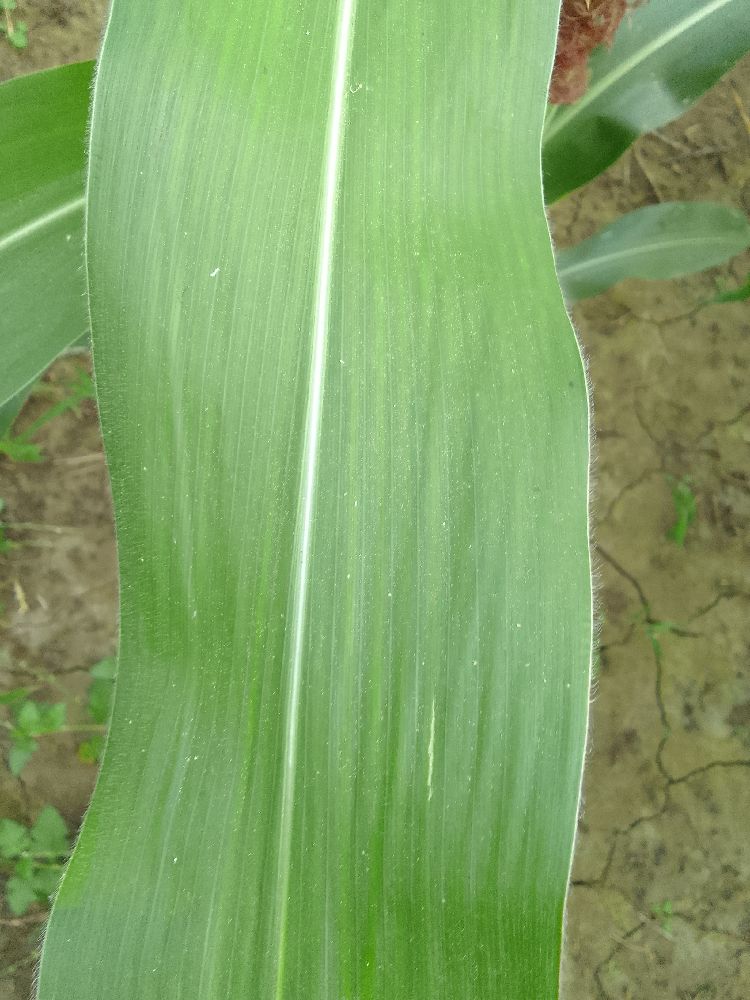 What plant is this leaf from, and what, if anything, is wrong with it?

maize, healthy
